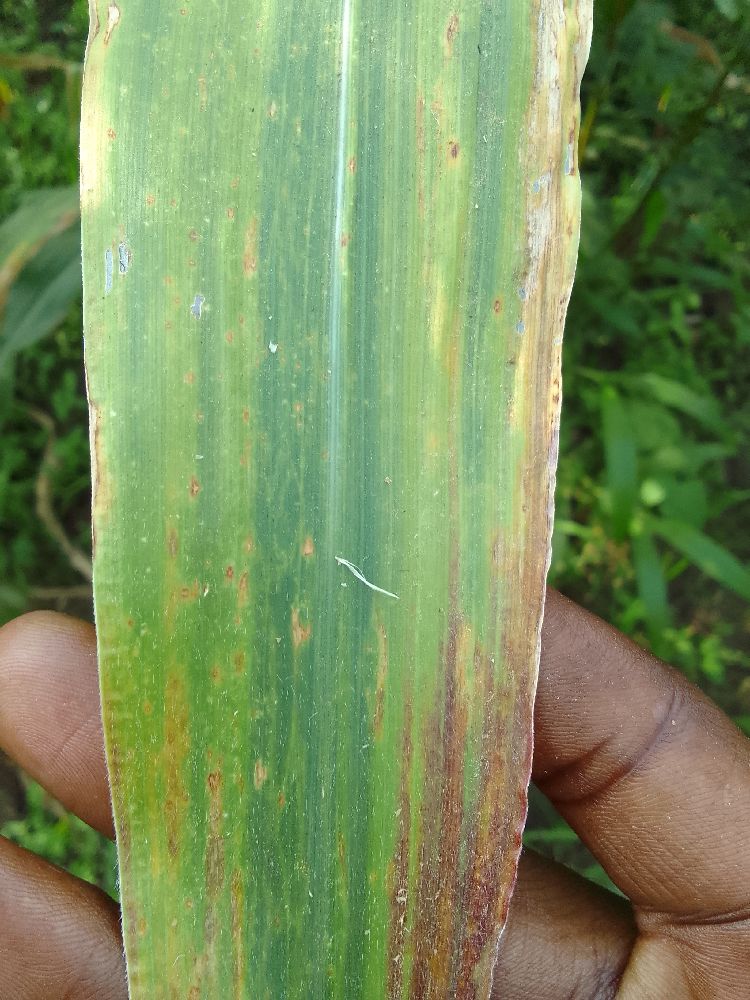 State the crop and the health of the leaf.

maize, maize lethal necrosis
